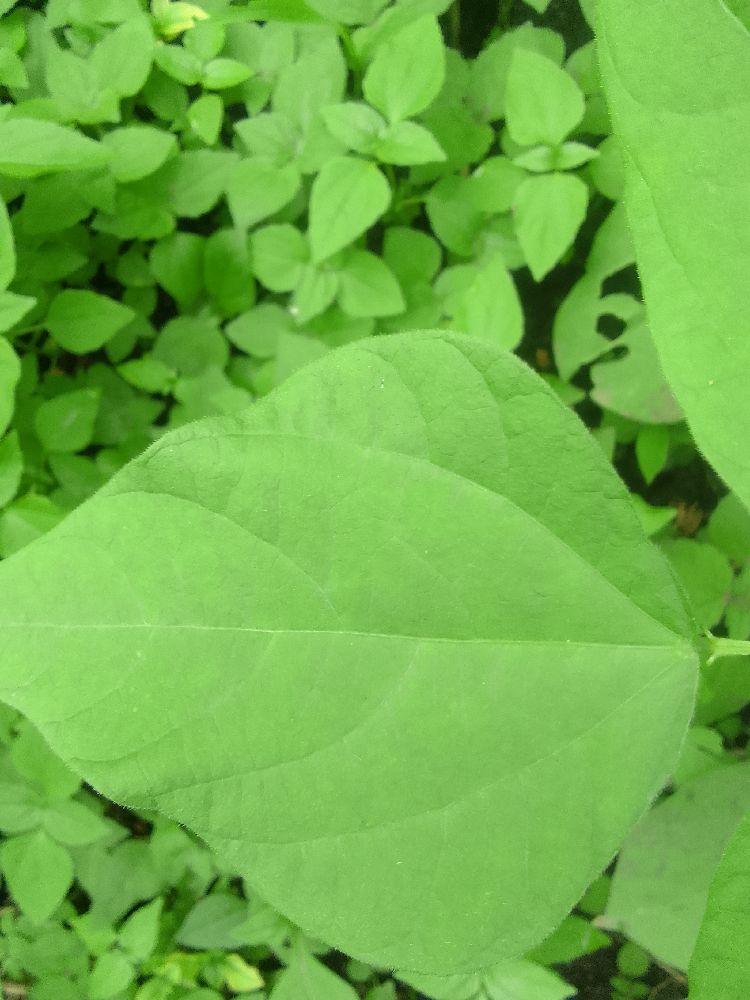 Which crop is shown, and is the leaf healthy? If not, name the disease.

common bean, healthy
